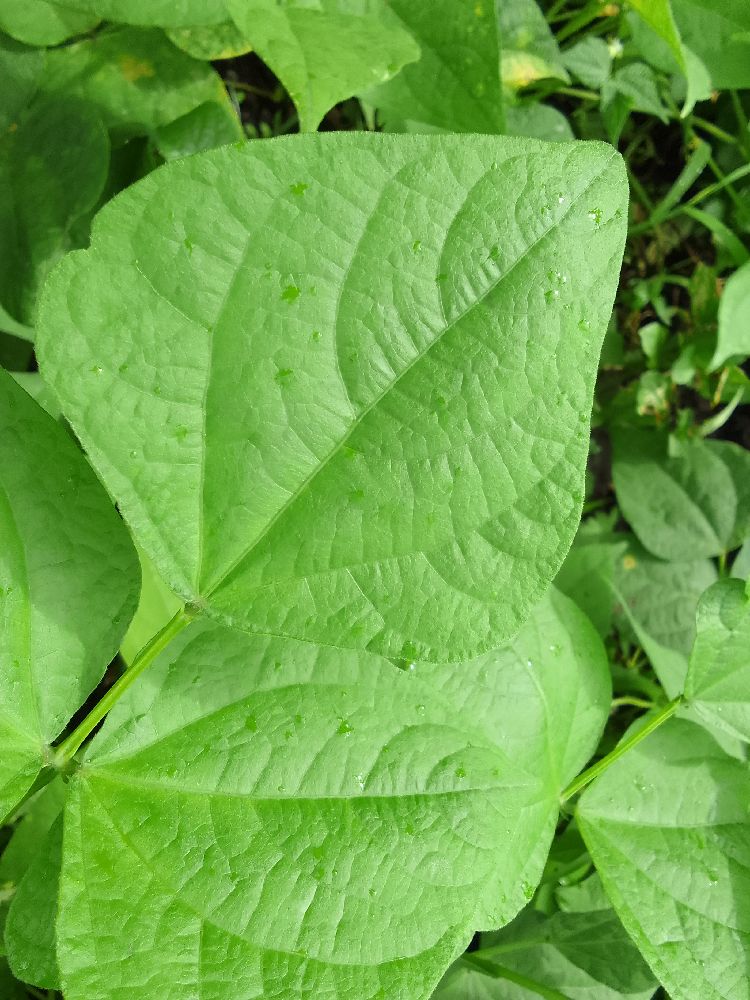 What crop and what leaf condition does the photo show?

common bean, healthy
